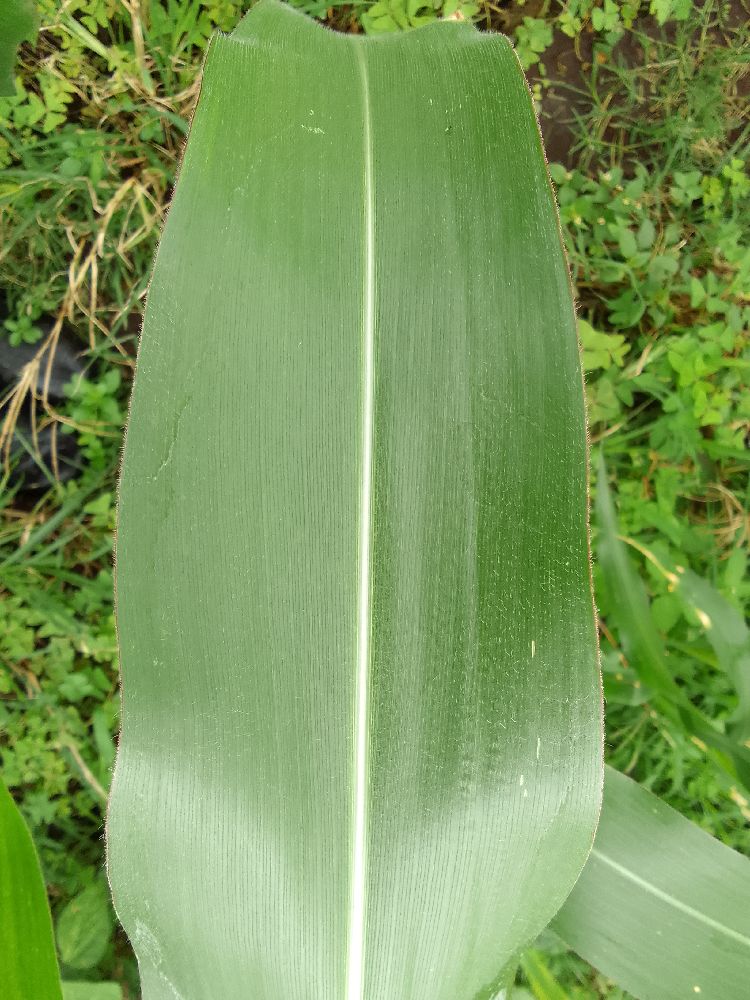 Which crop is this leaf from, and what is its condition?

maize, healthy
